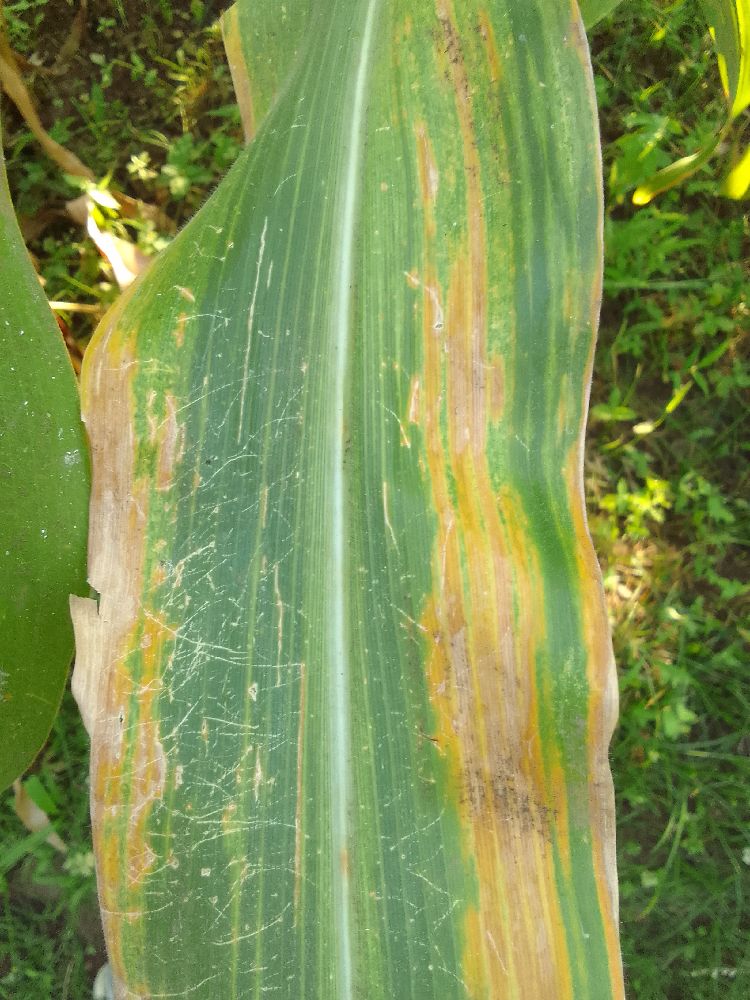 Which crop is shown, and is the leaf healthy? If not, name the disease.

maize, maize lethal necrosis
